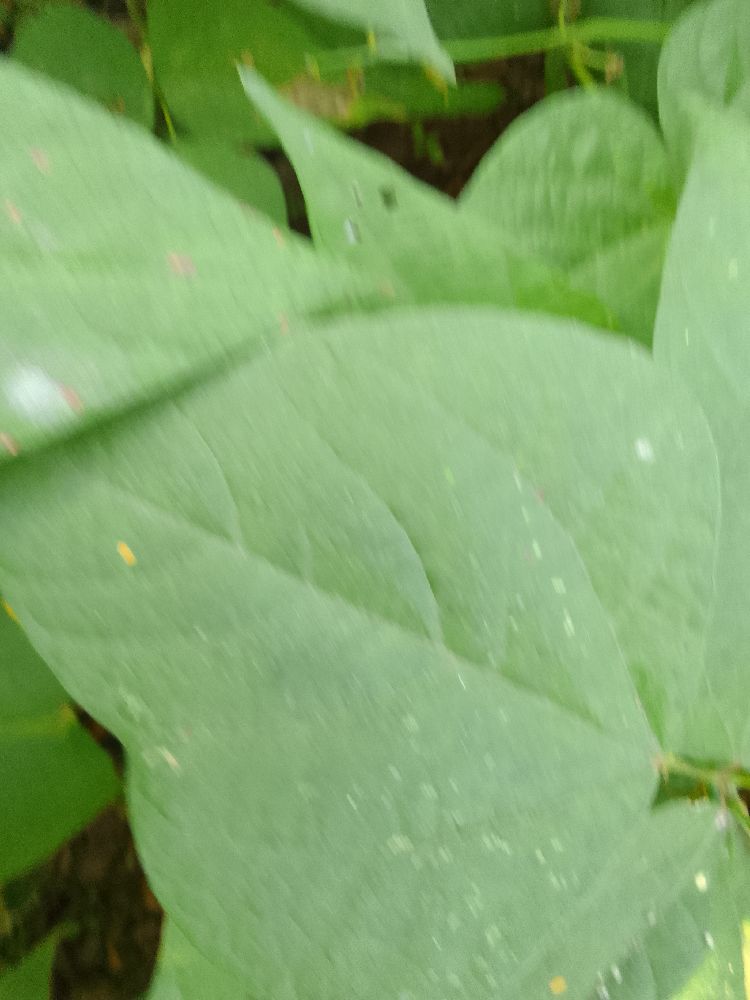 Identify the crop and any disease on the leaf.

common bean, healthy
